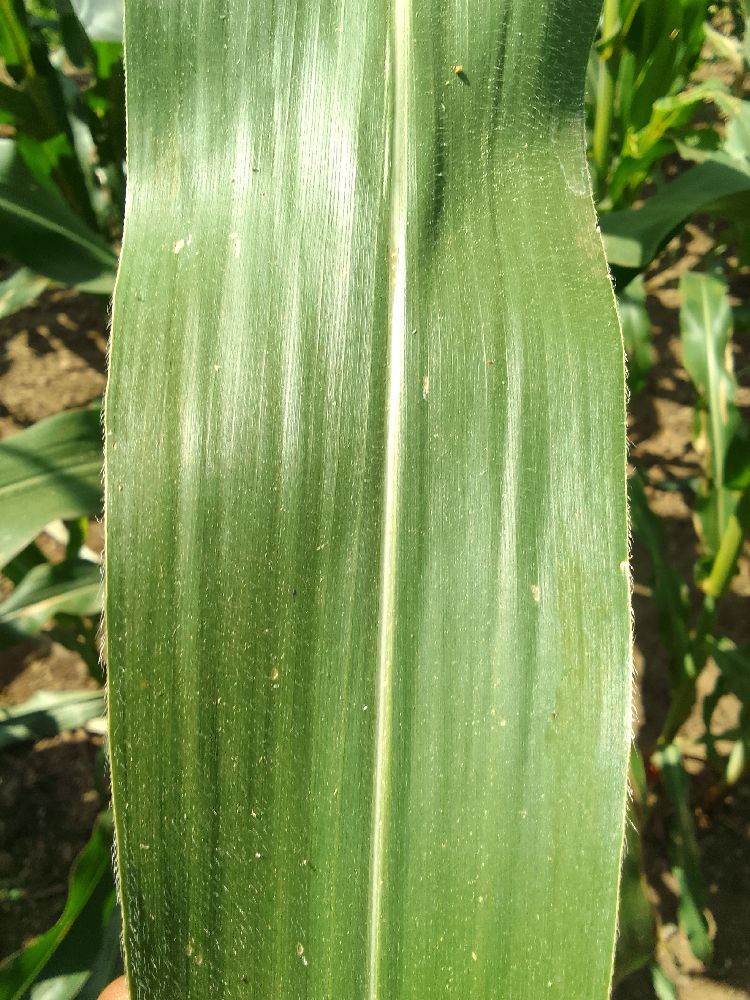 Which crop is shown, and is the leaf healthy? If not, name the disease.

maize, healthy
